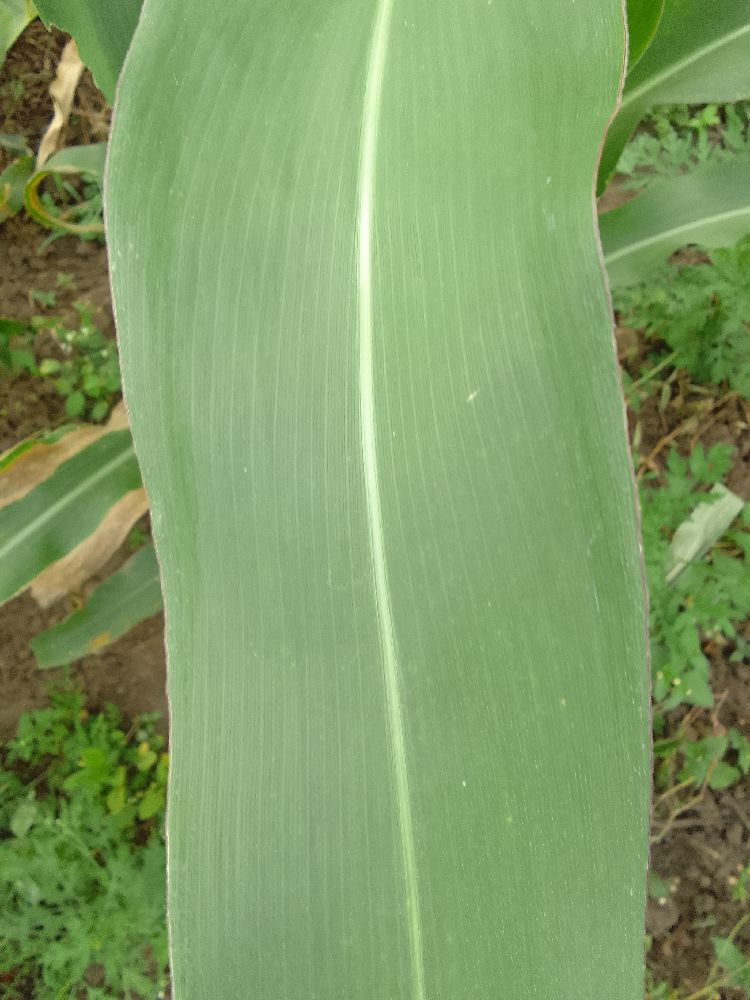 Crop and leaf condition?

maize, healthy
